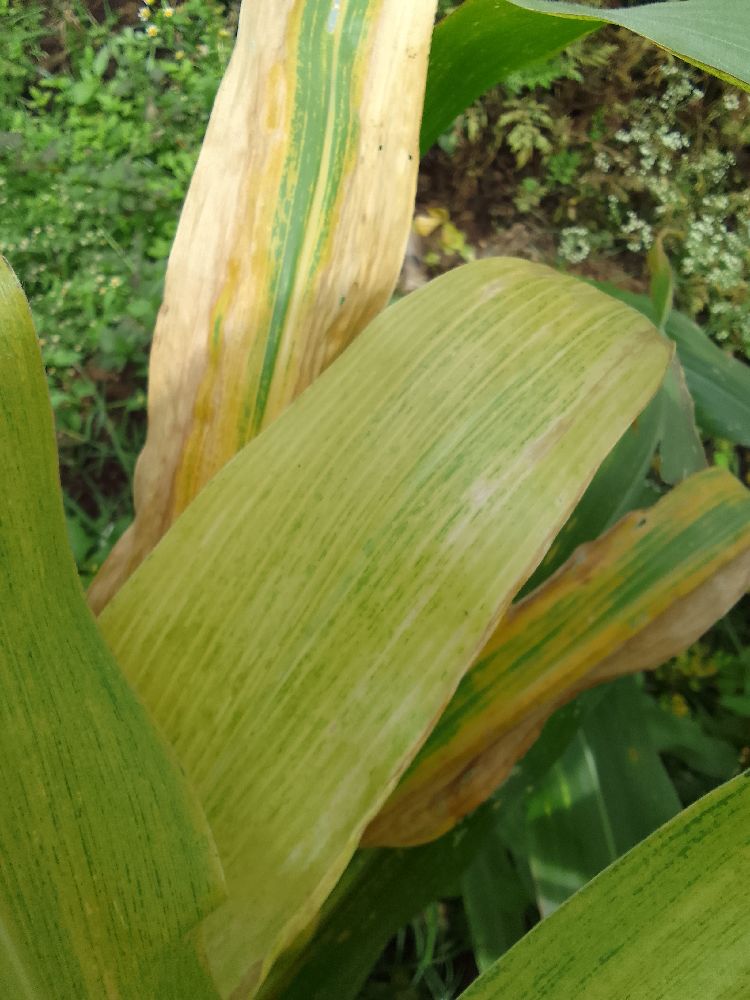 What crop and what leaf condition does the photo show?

maize, maize lethal necrosis
